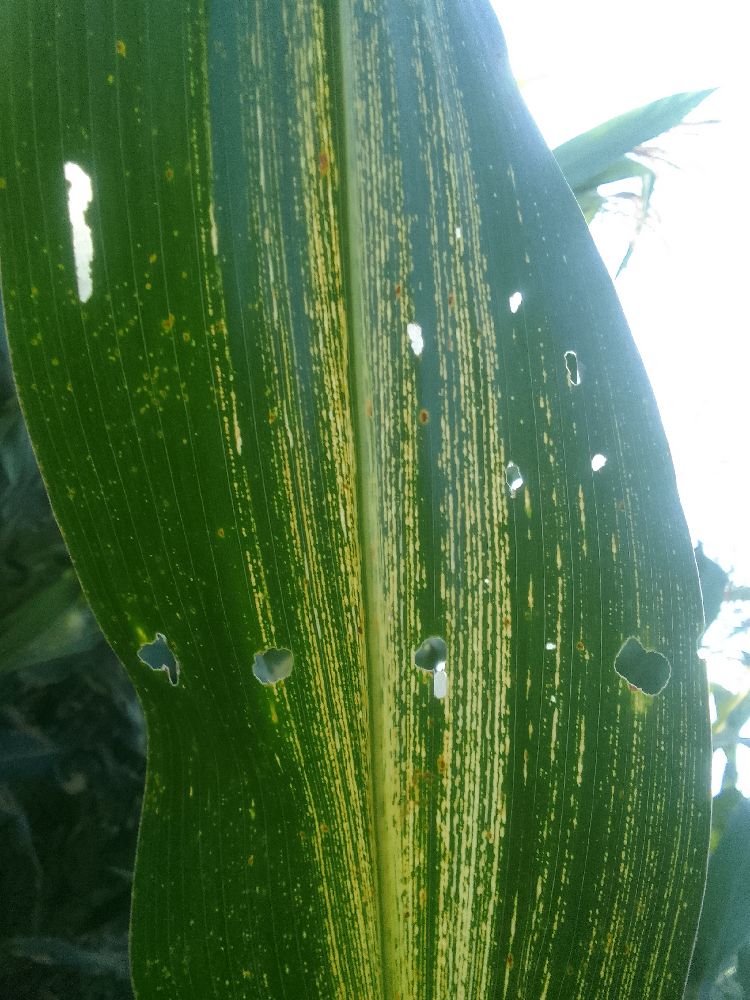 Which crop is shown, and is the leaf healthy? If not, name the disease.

maize, maize streak virus
